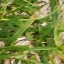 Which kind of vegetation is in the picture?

grass
